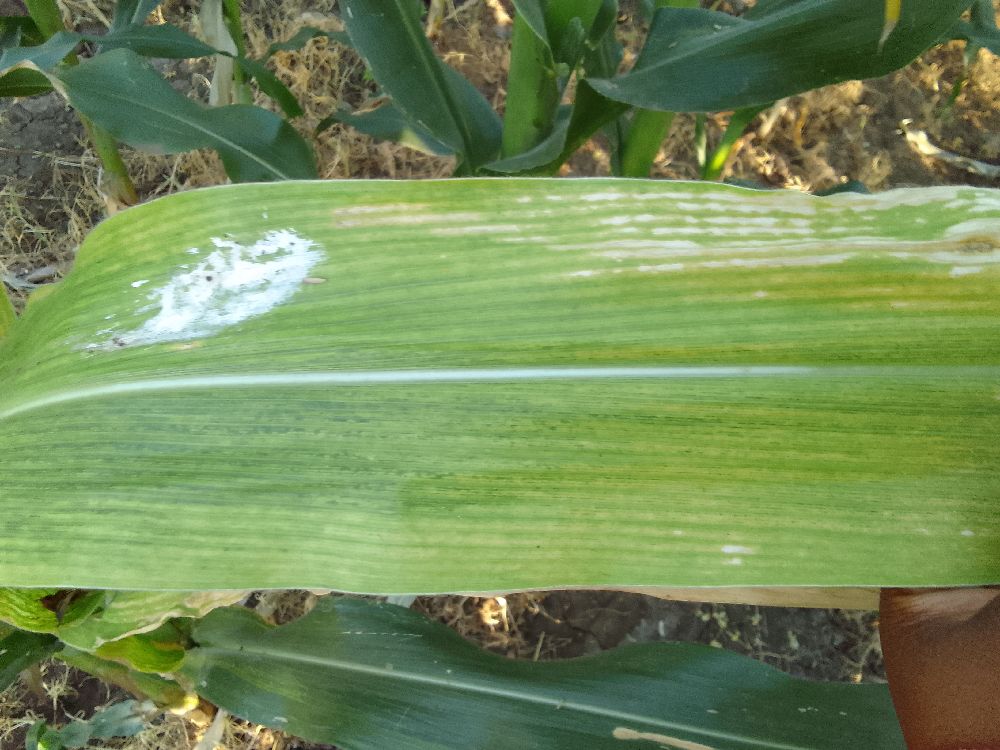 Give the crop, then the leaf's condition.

maize, maize lethal necrosis
